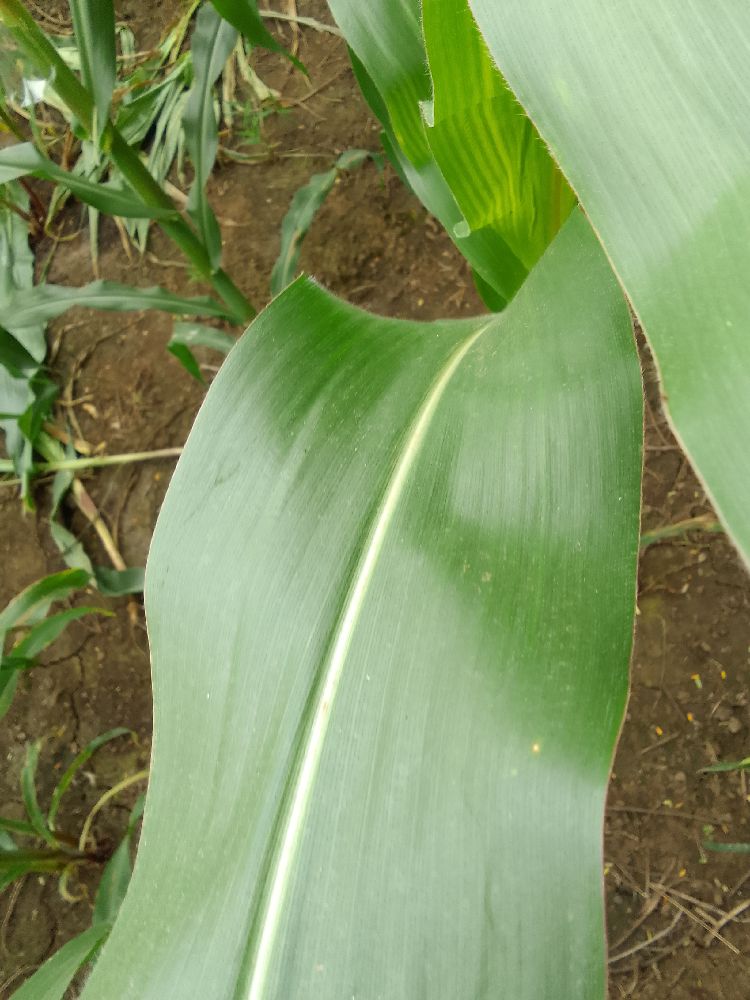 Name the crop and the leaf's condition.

maize, healthy
